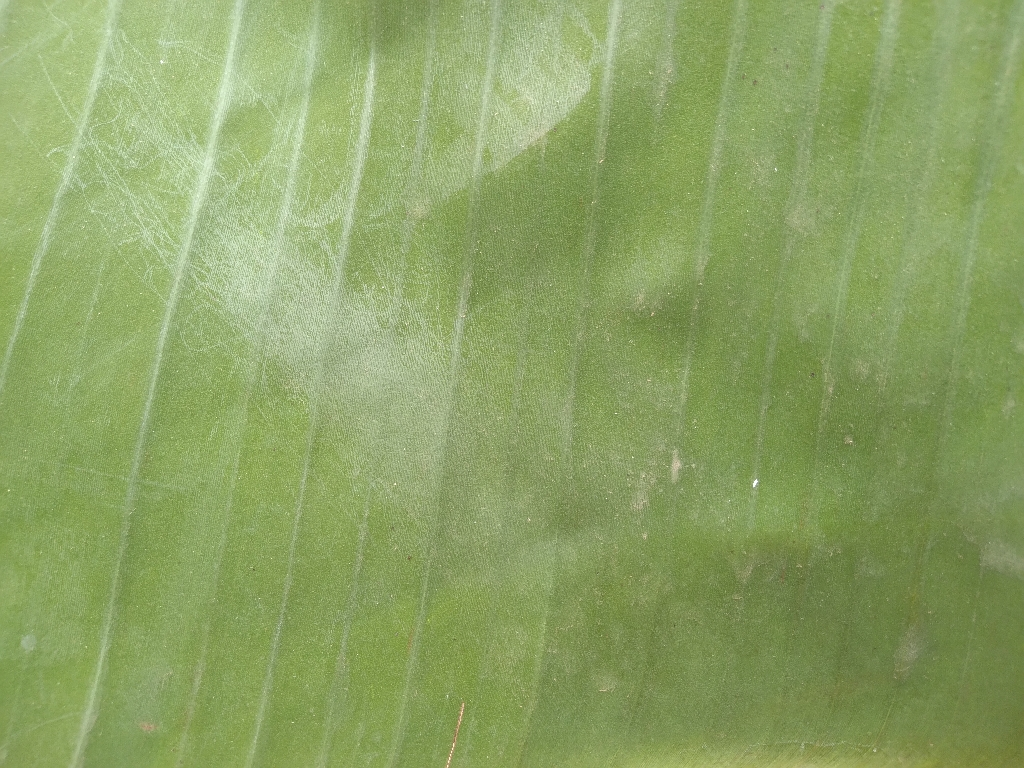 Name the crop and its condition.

banana, healthy
